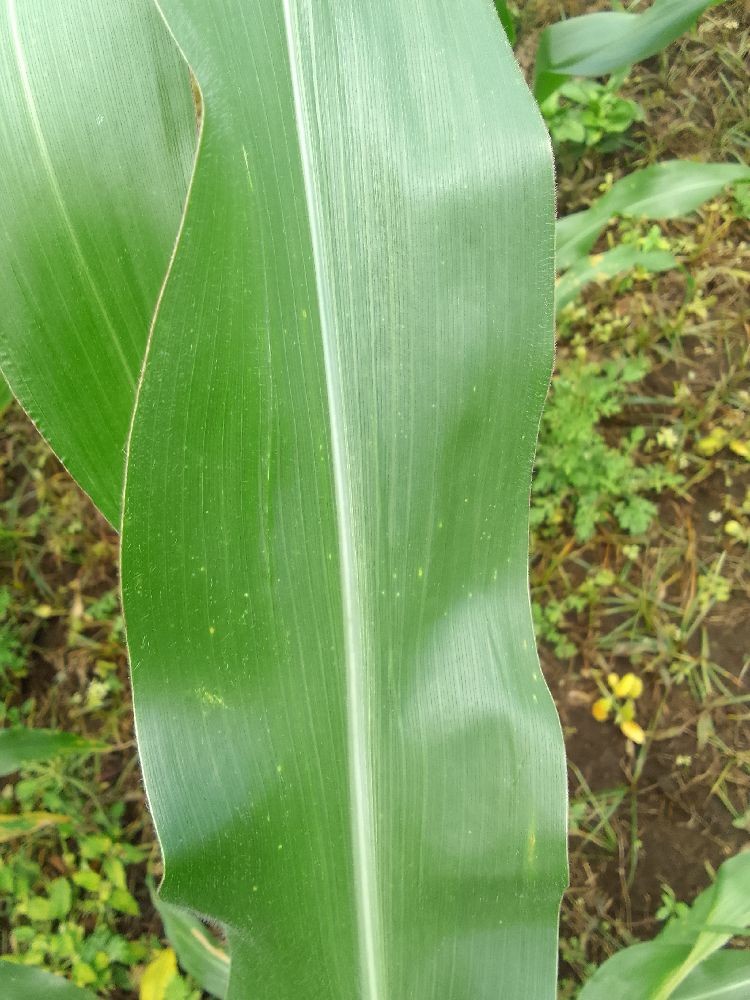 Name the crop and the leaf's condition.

maize, healthy
